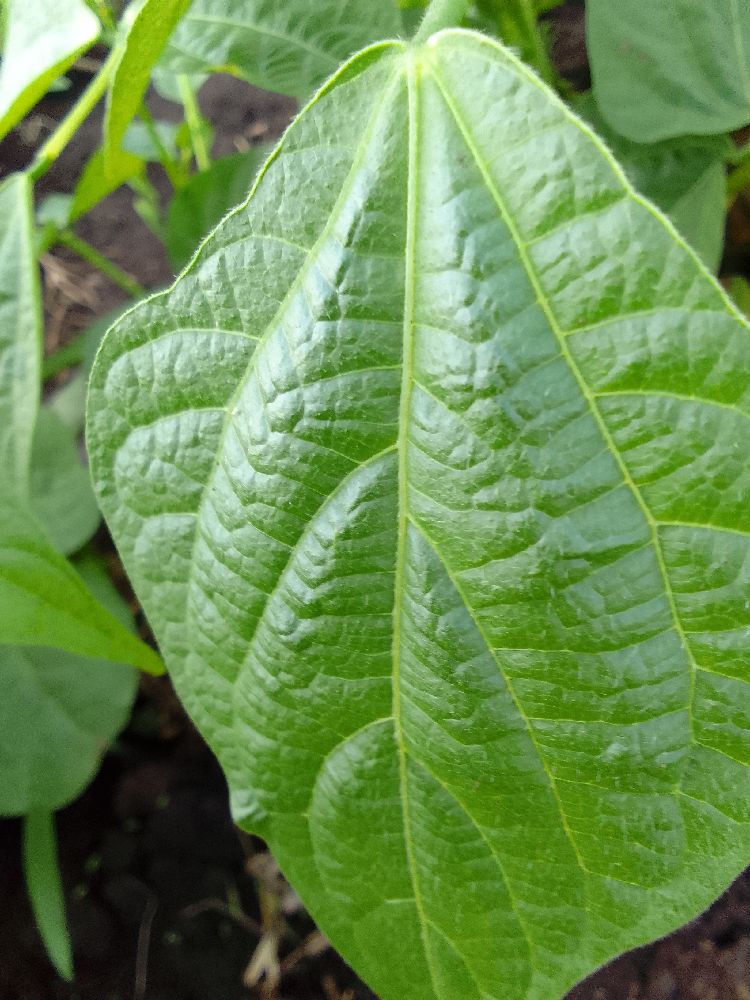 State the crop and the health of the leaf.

common bean, healthy
